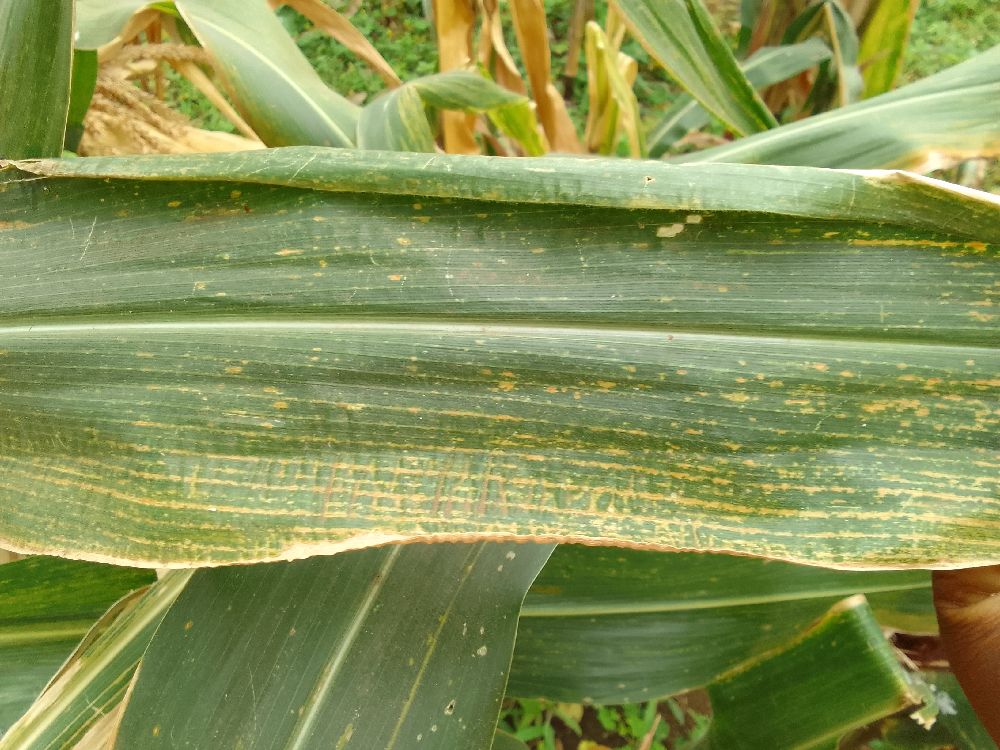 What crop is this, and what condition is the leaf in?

maize, maize lethal necrosis
